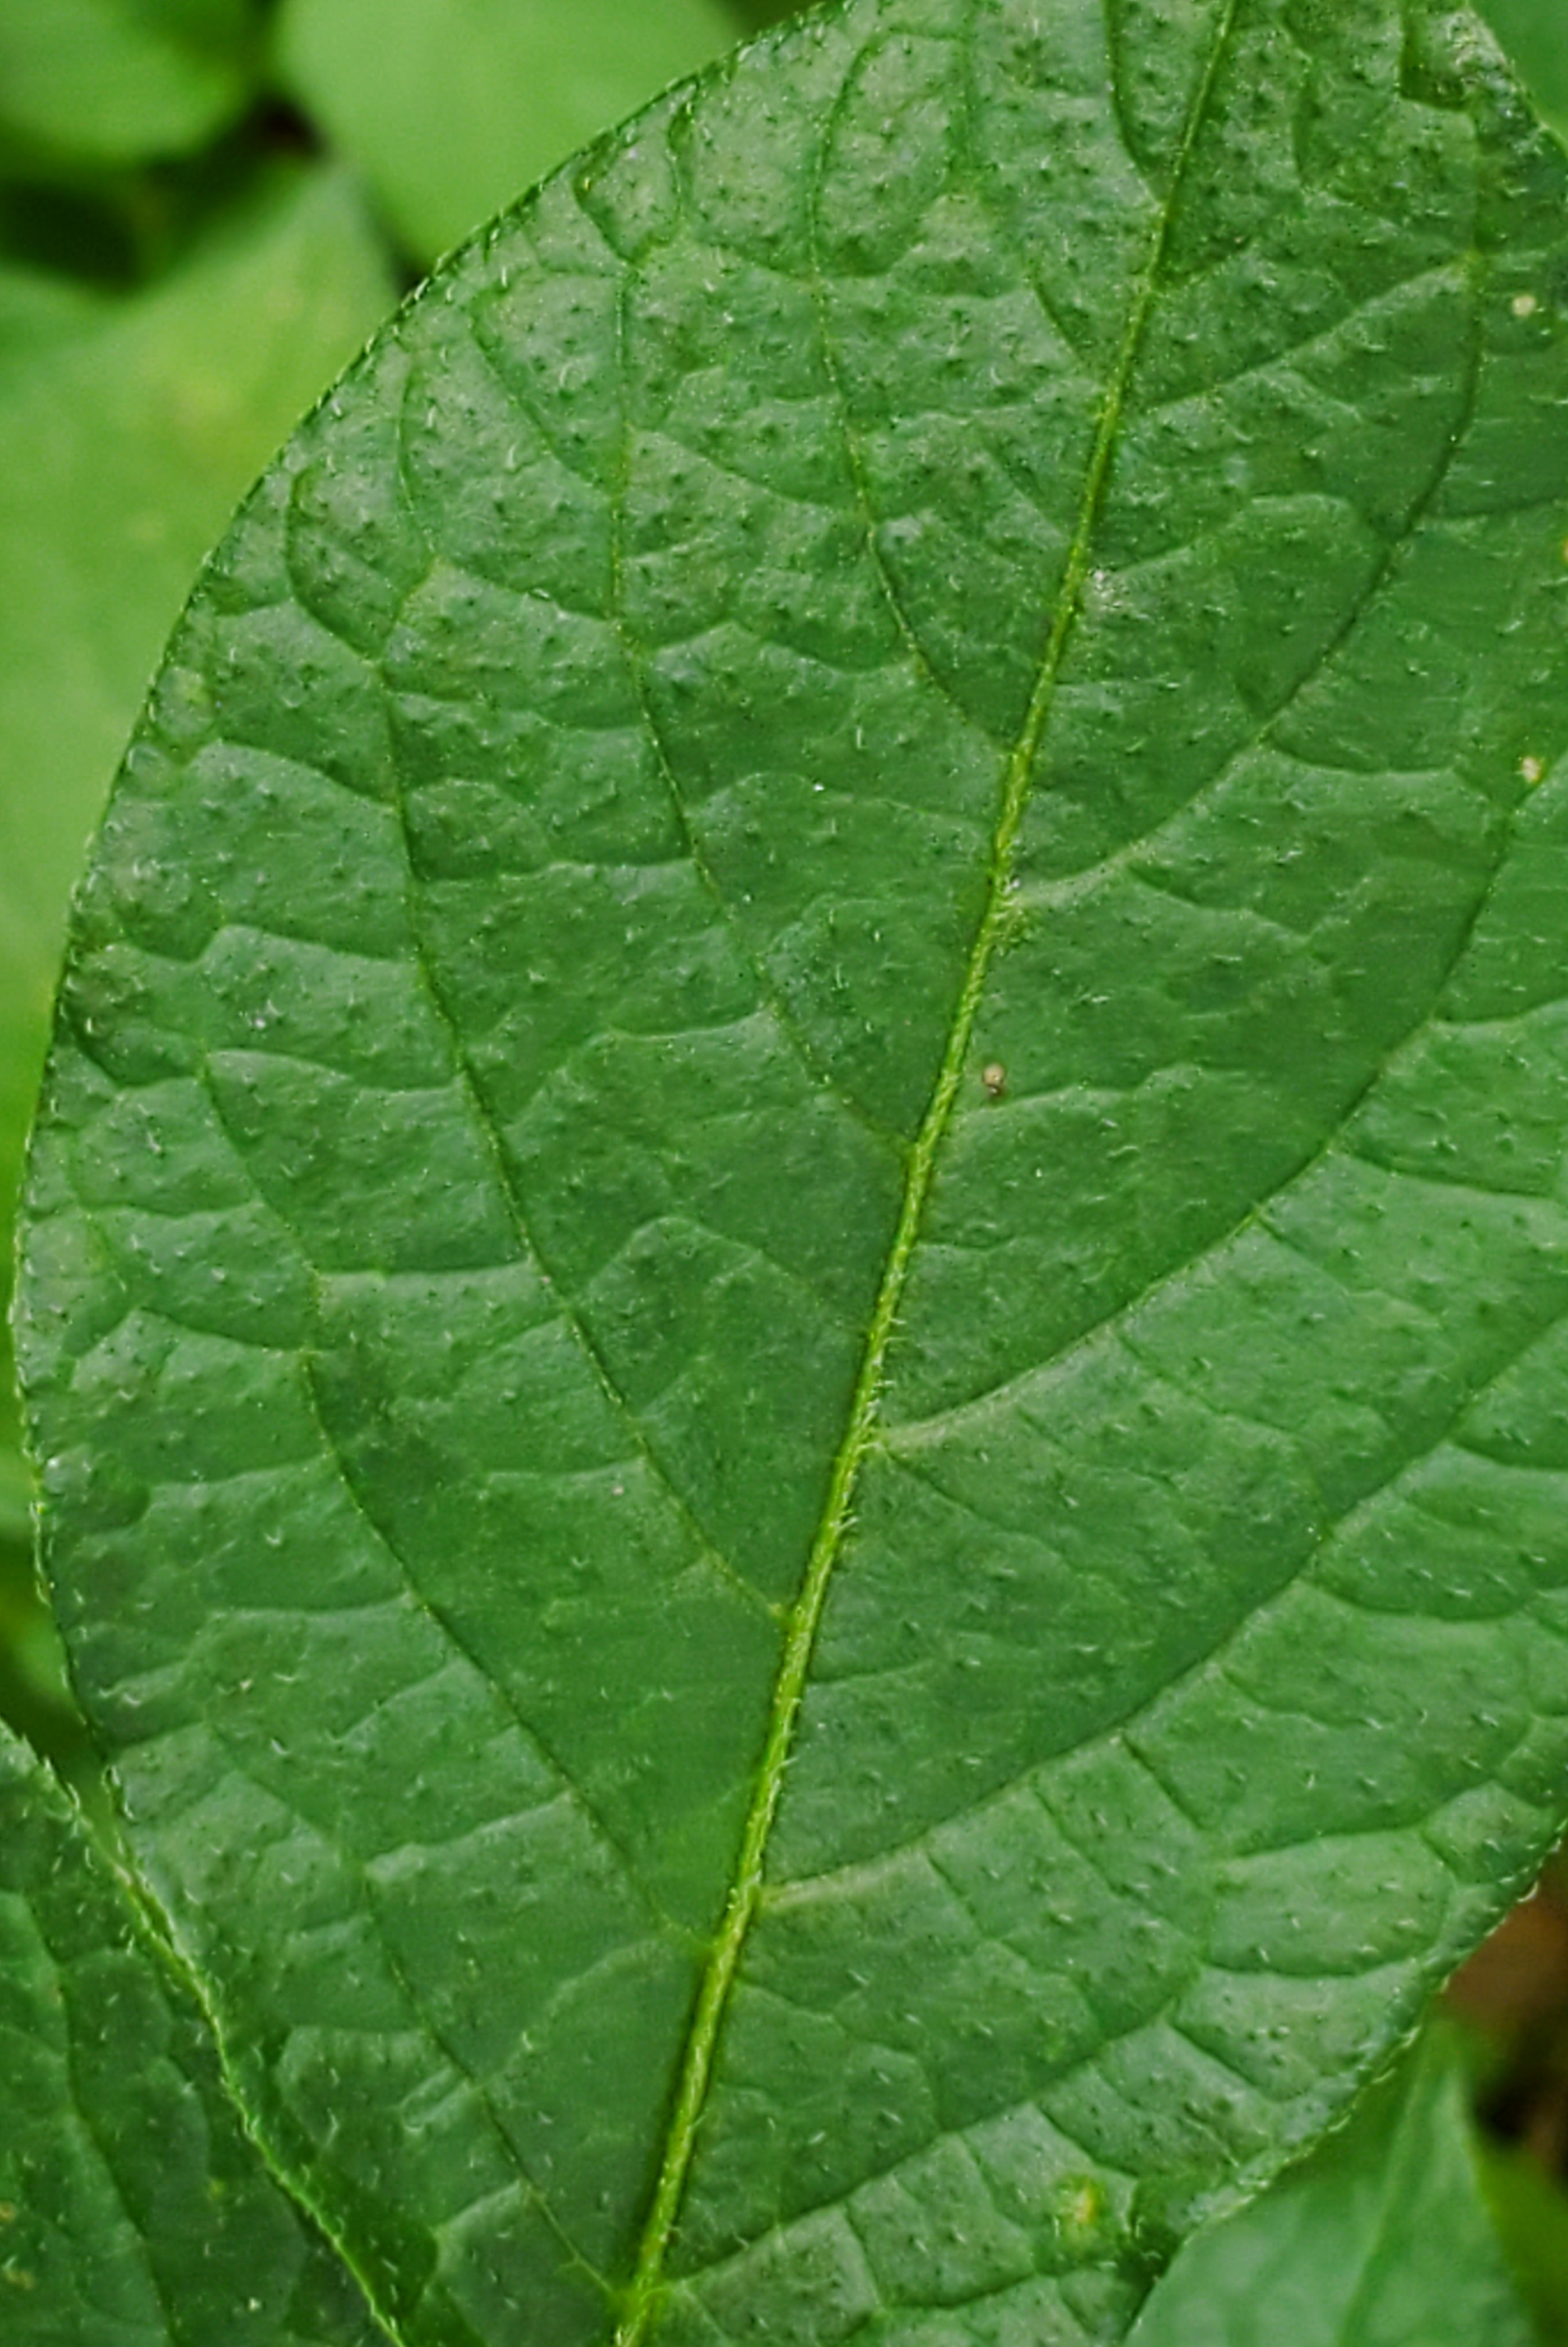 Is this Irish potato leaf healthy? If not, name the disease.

healthy
